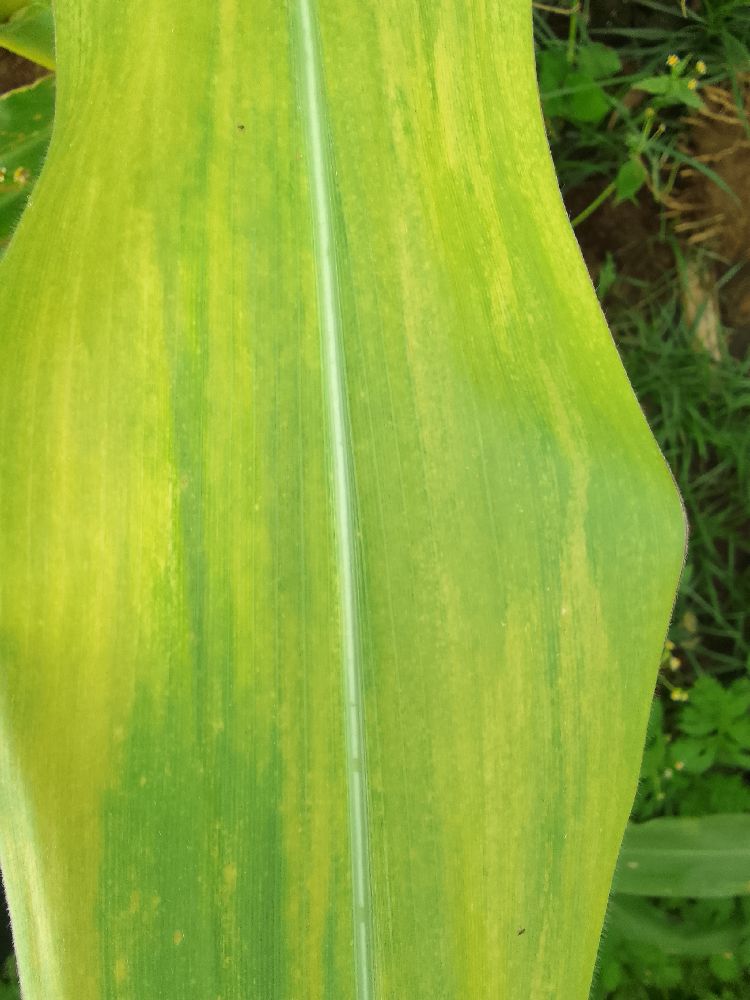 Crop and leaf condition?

maize, maize lethal necrosis
